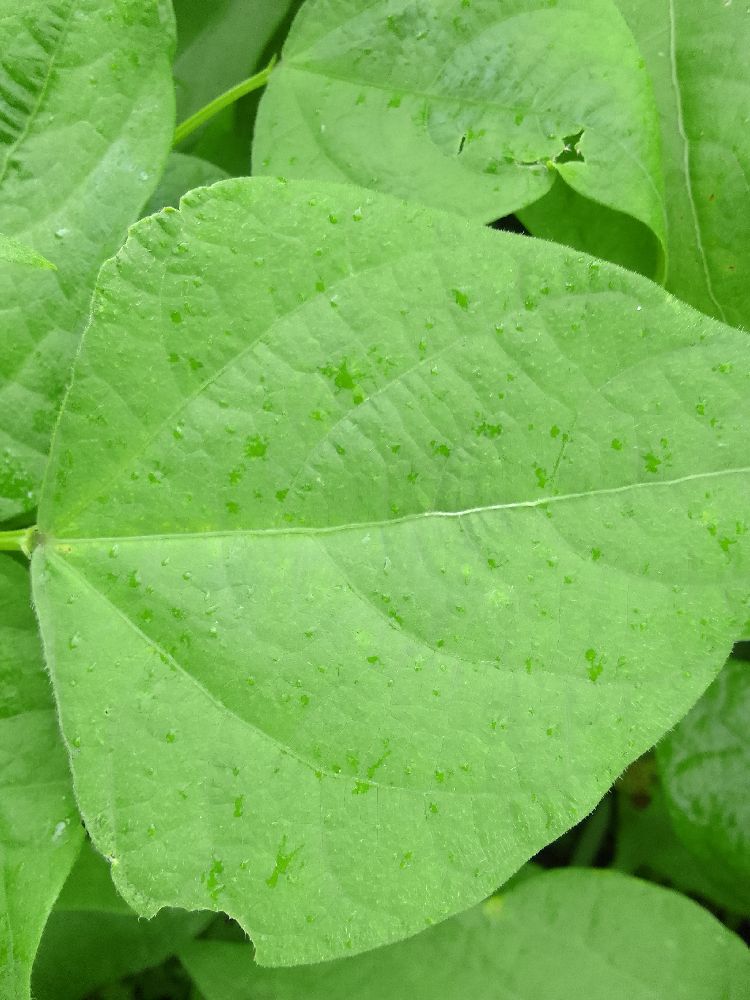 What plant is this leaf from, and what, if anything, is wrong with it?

common bean, healthy
